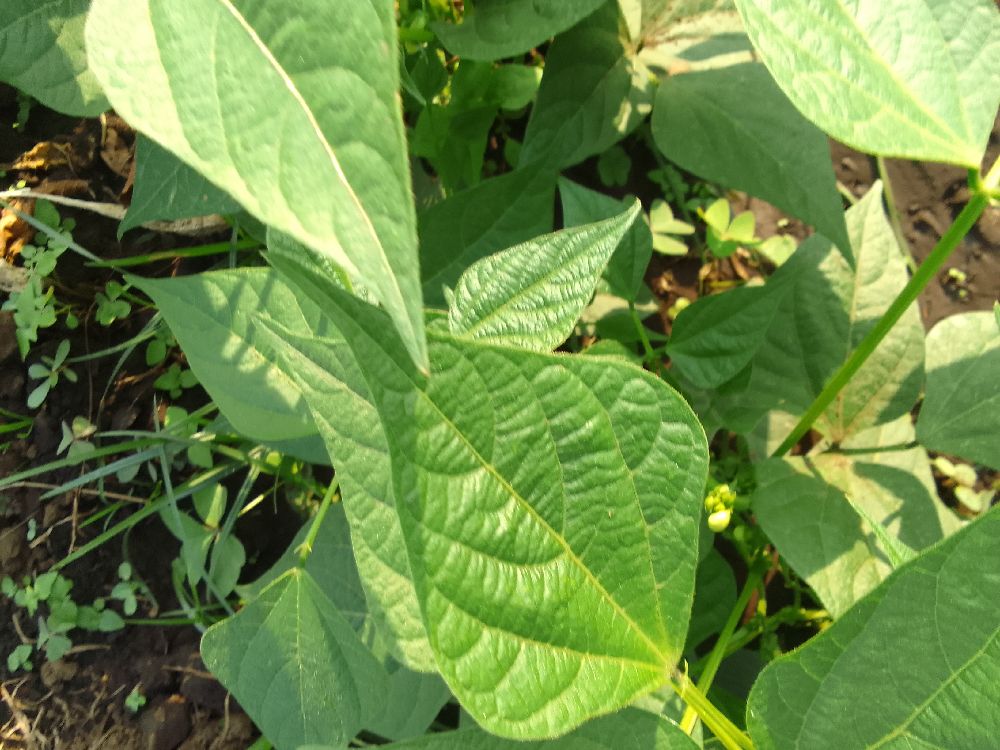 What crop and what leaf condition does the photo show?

common bean, healthy
